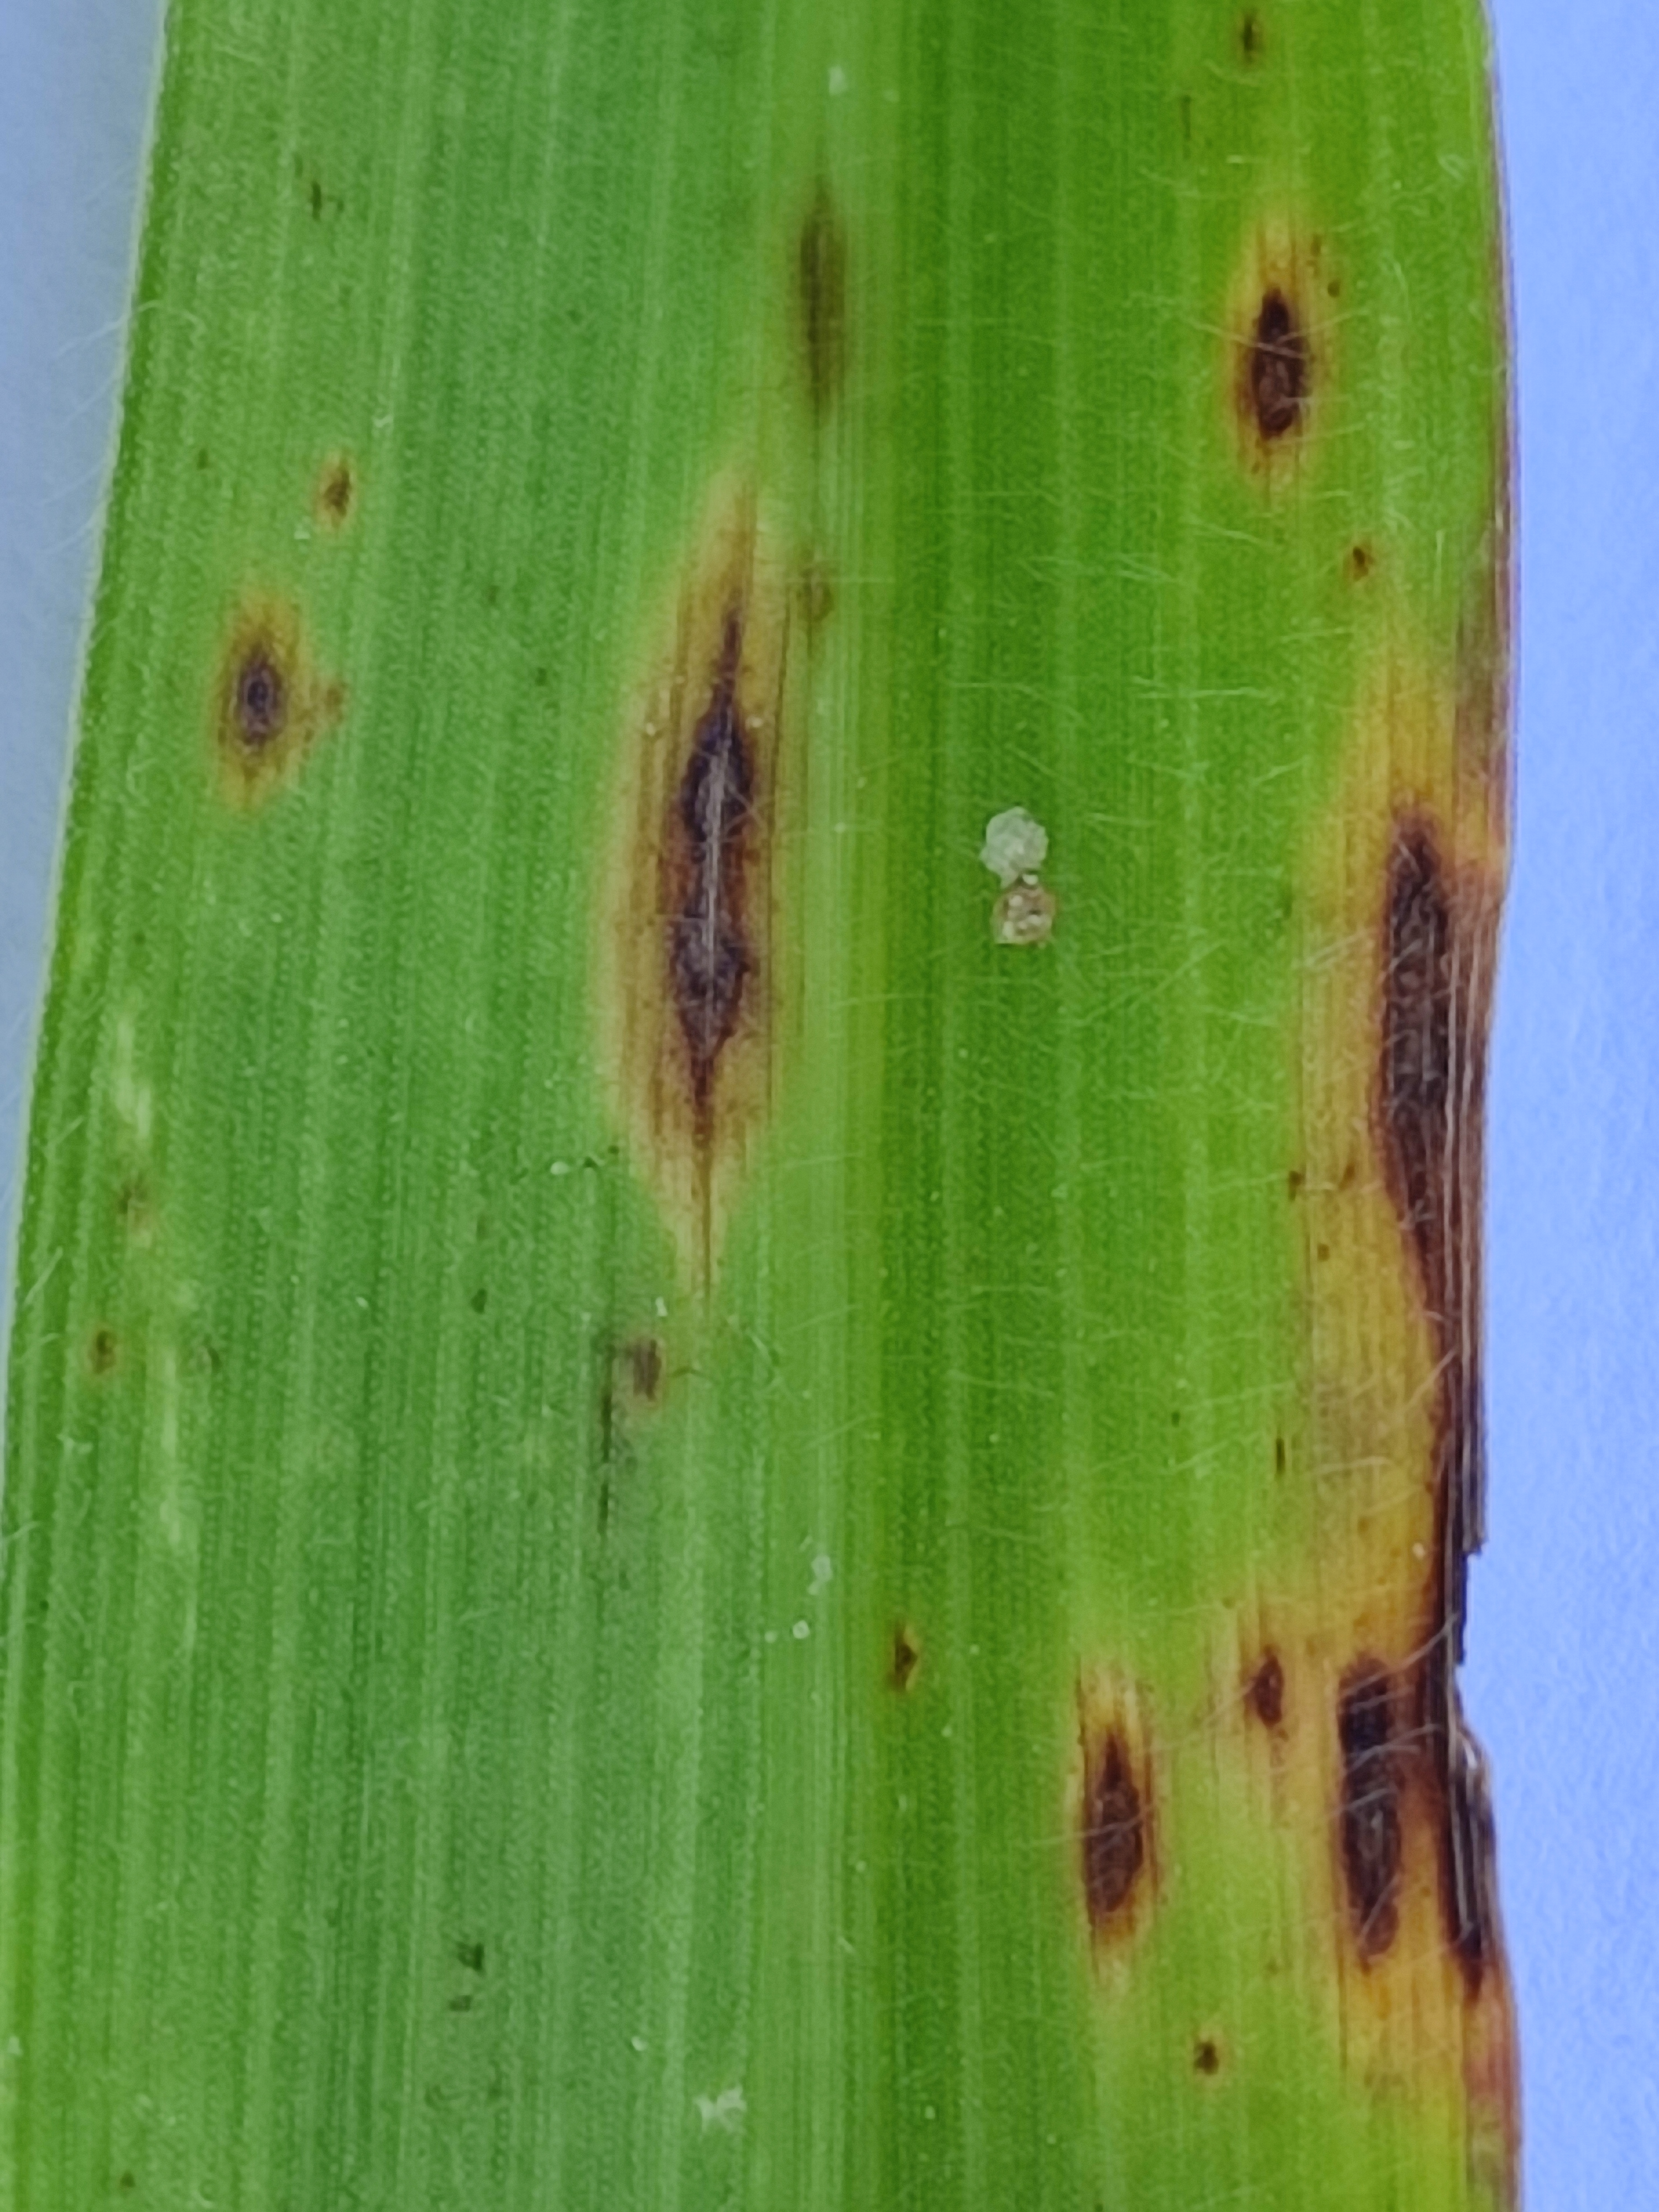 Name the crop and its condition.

pearl millet, pyricularia sp.
